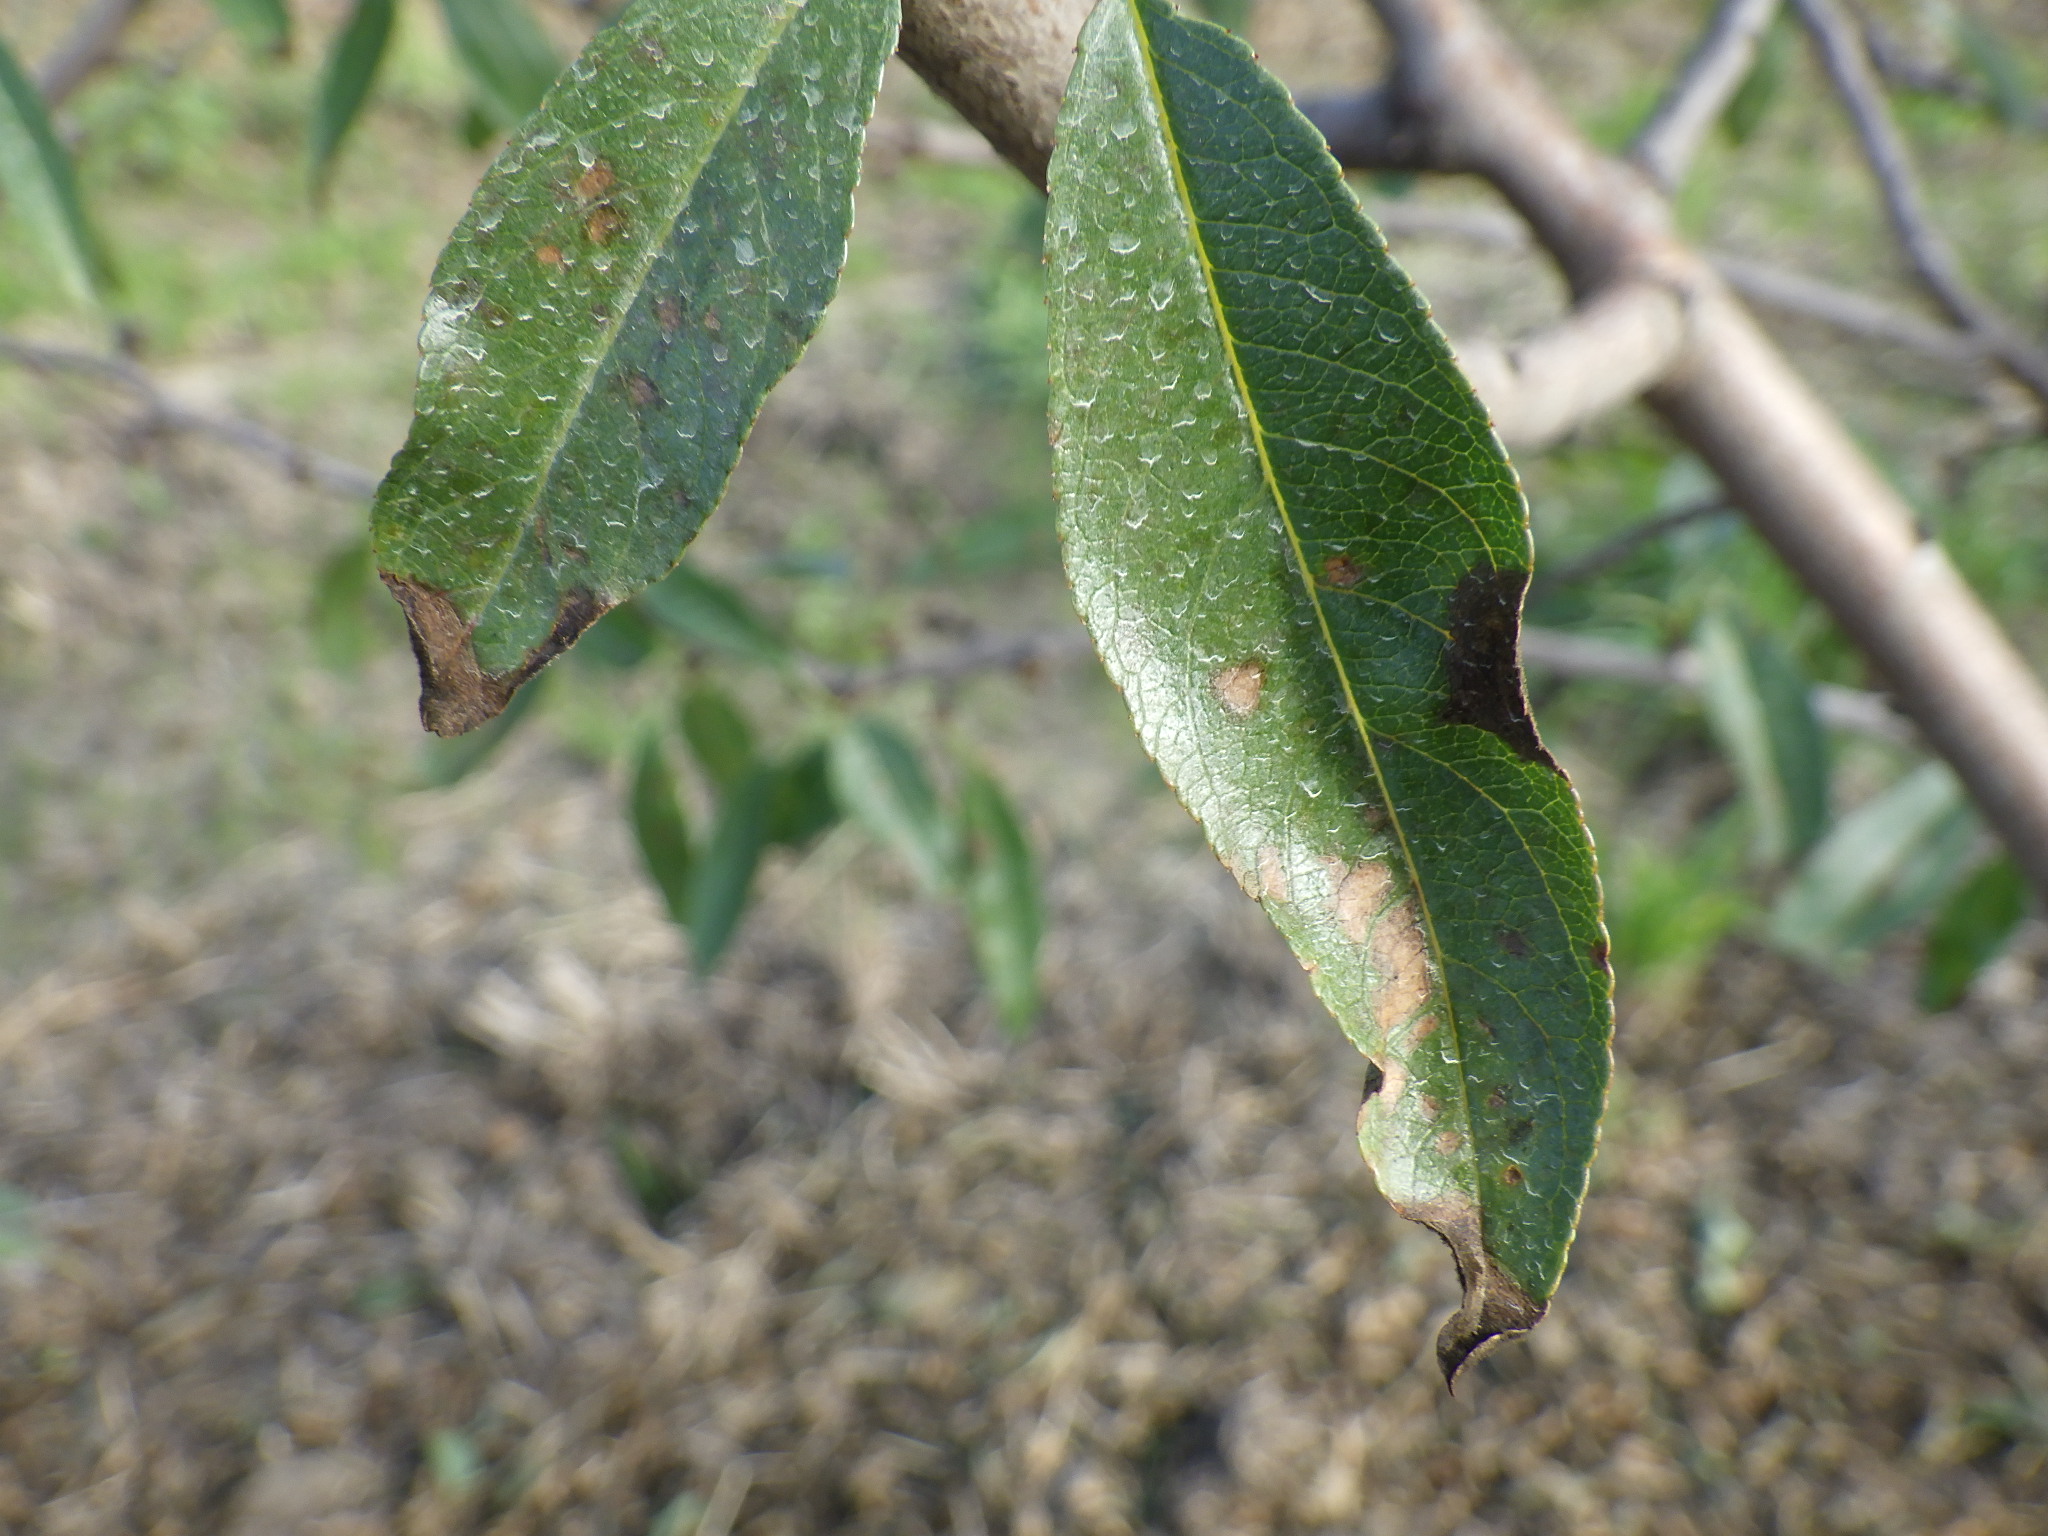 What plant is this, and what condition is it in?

almond, shot hole disease
